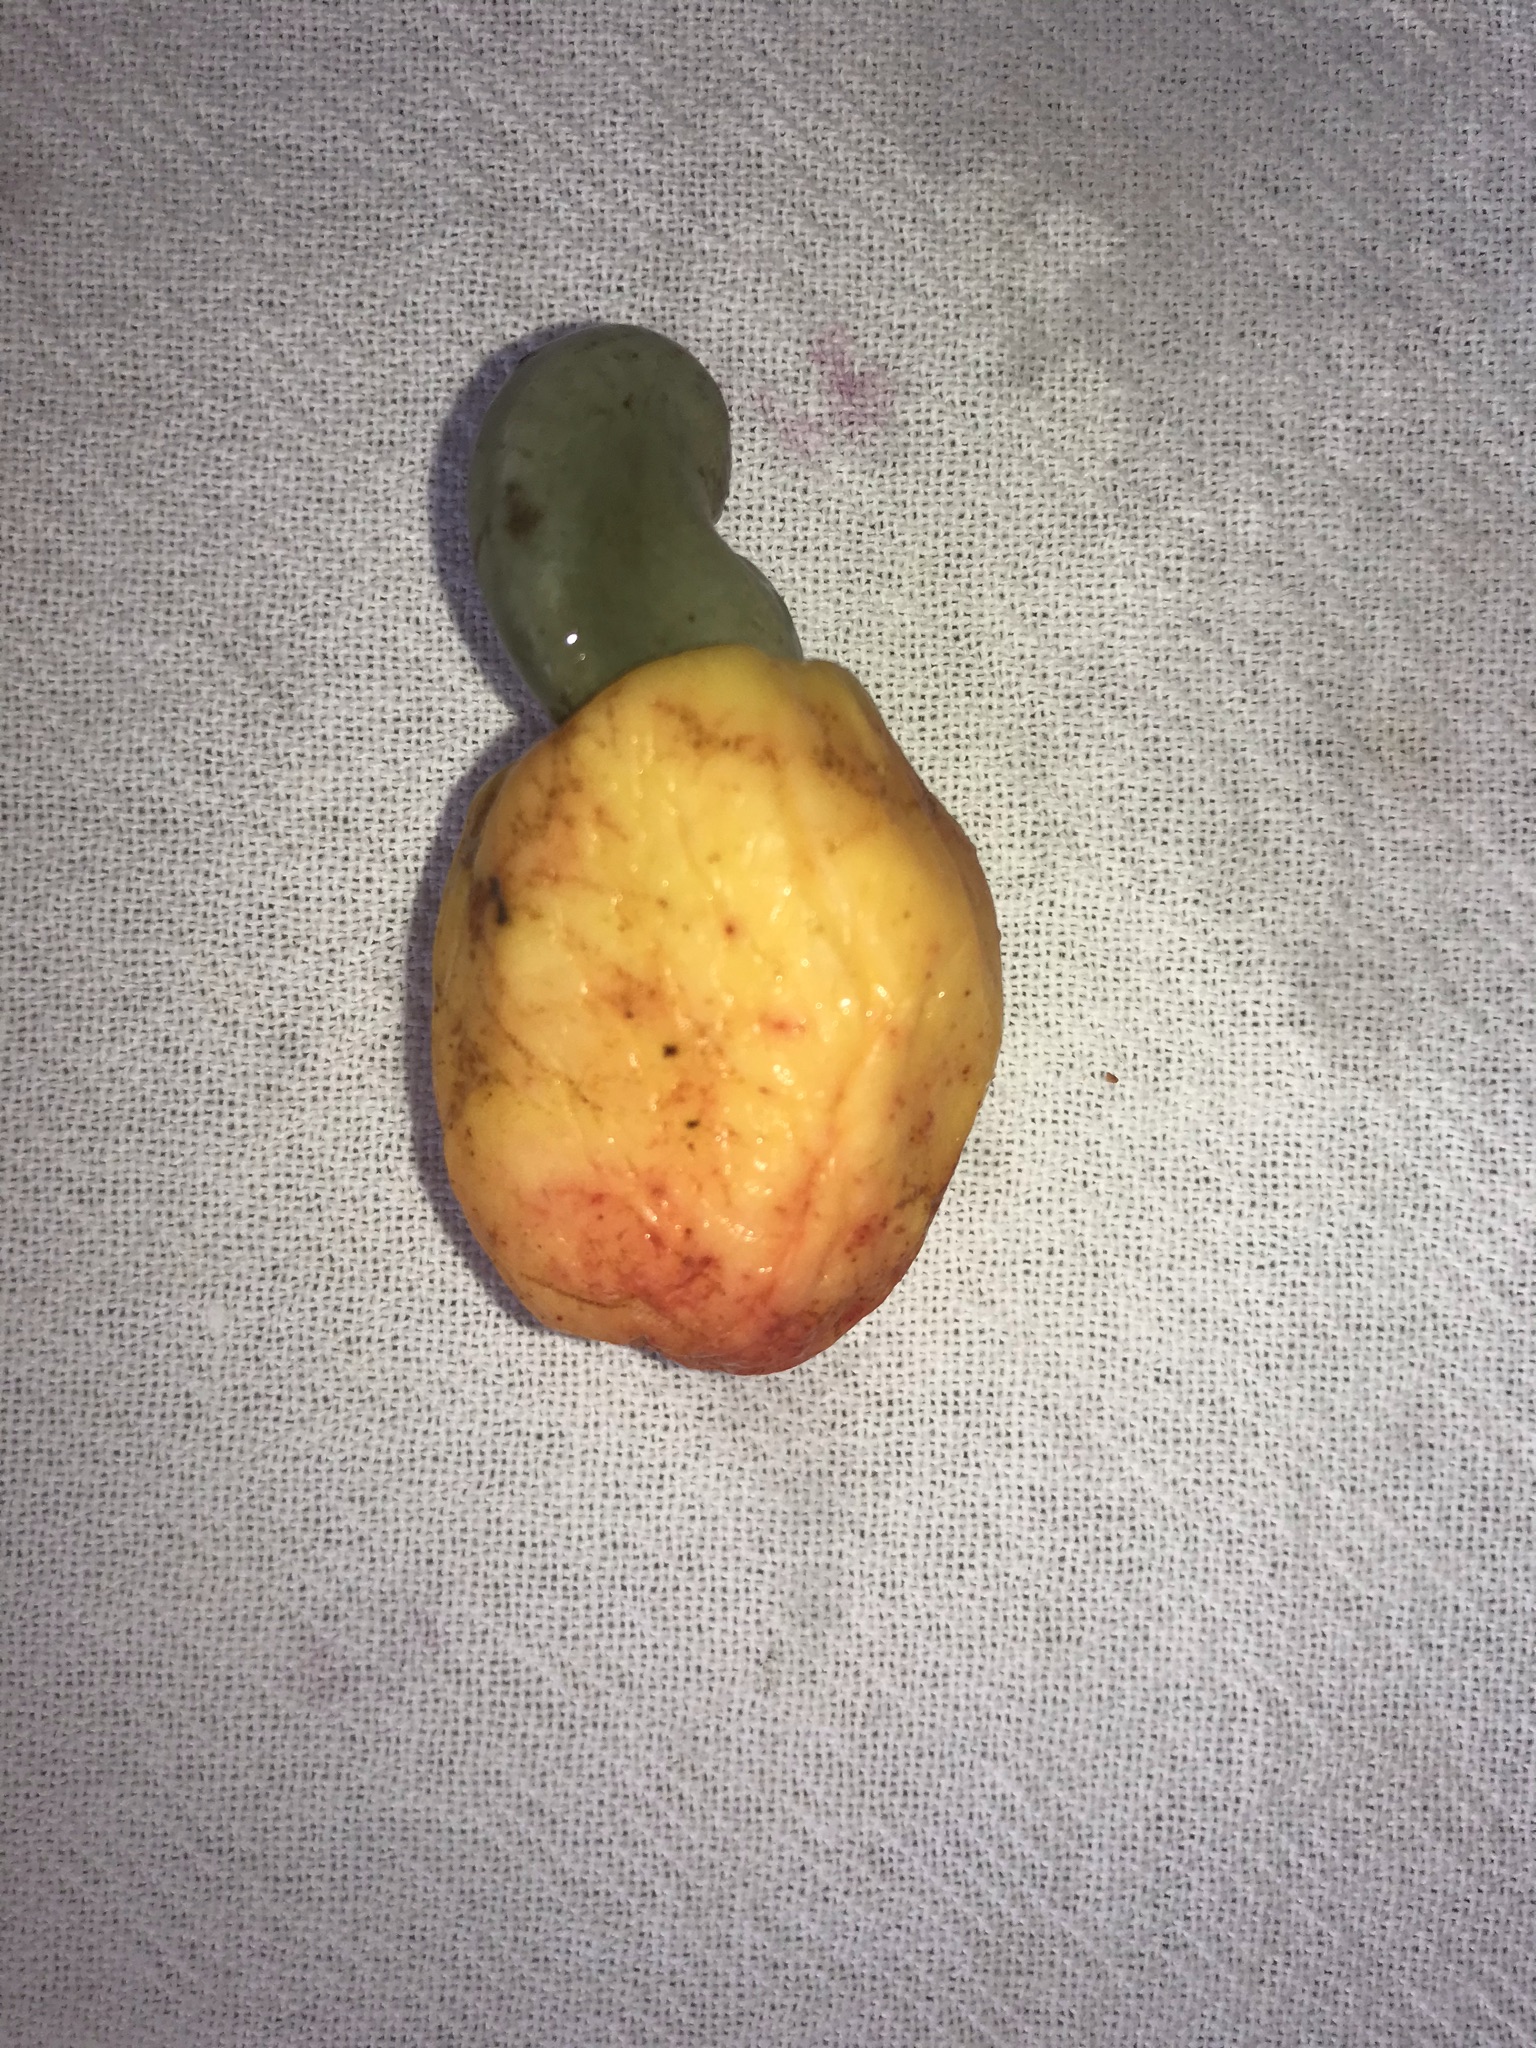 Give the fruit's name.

caju amarelo
